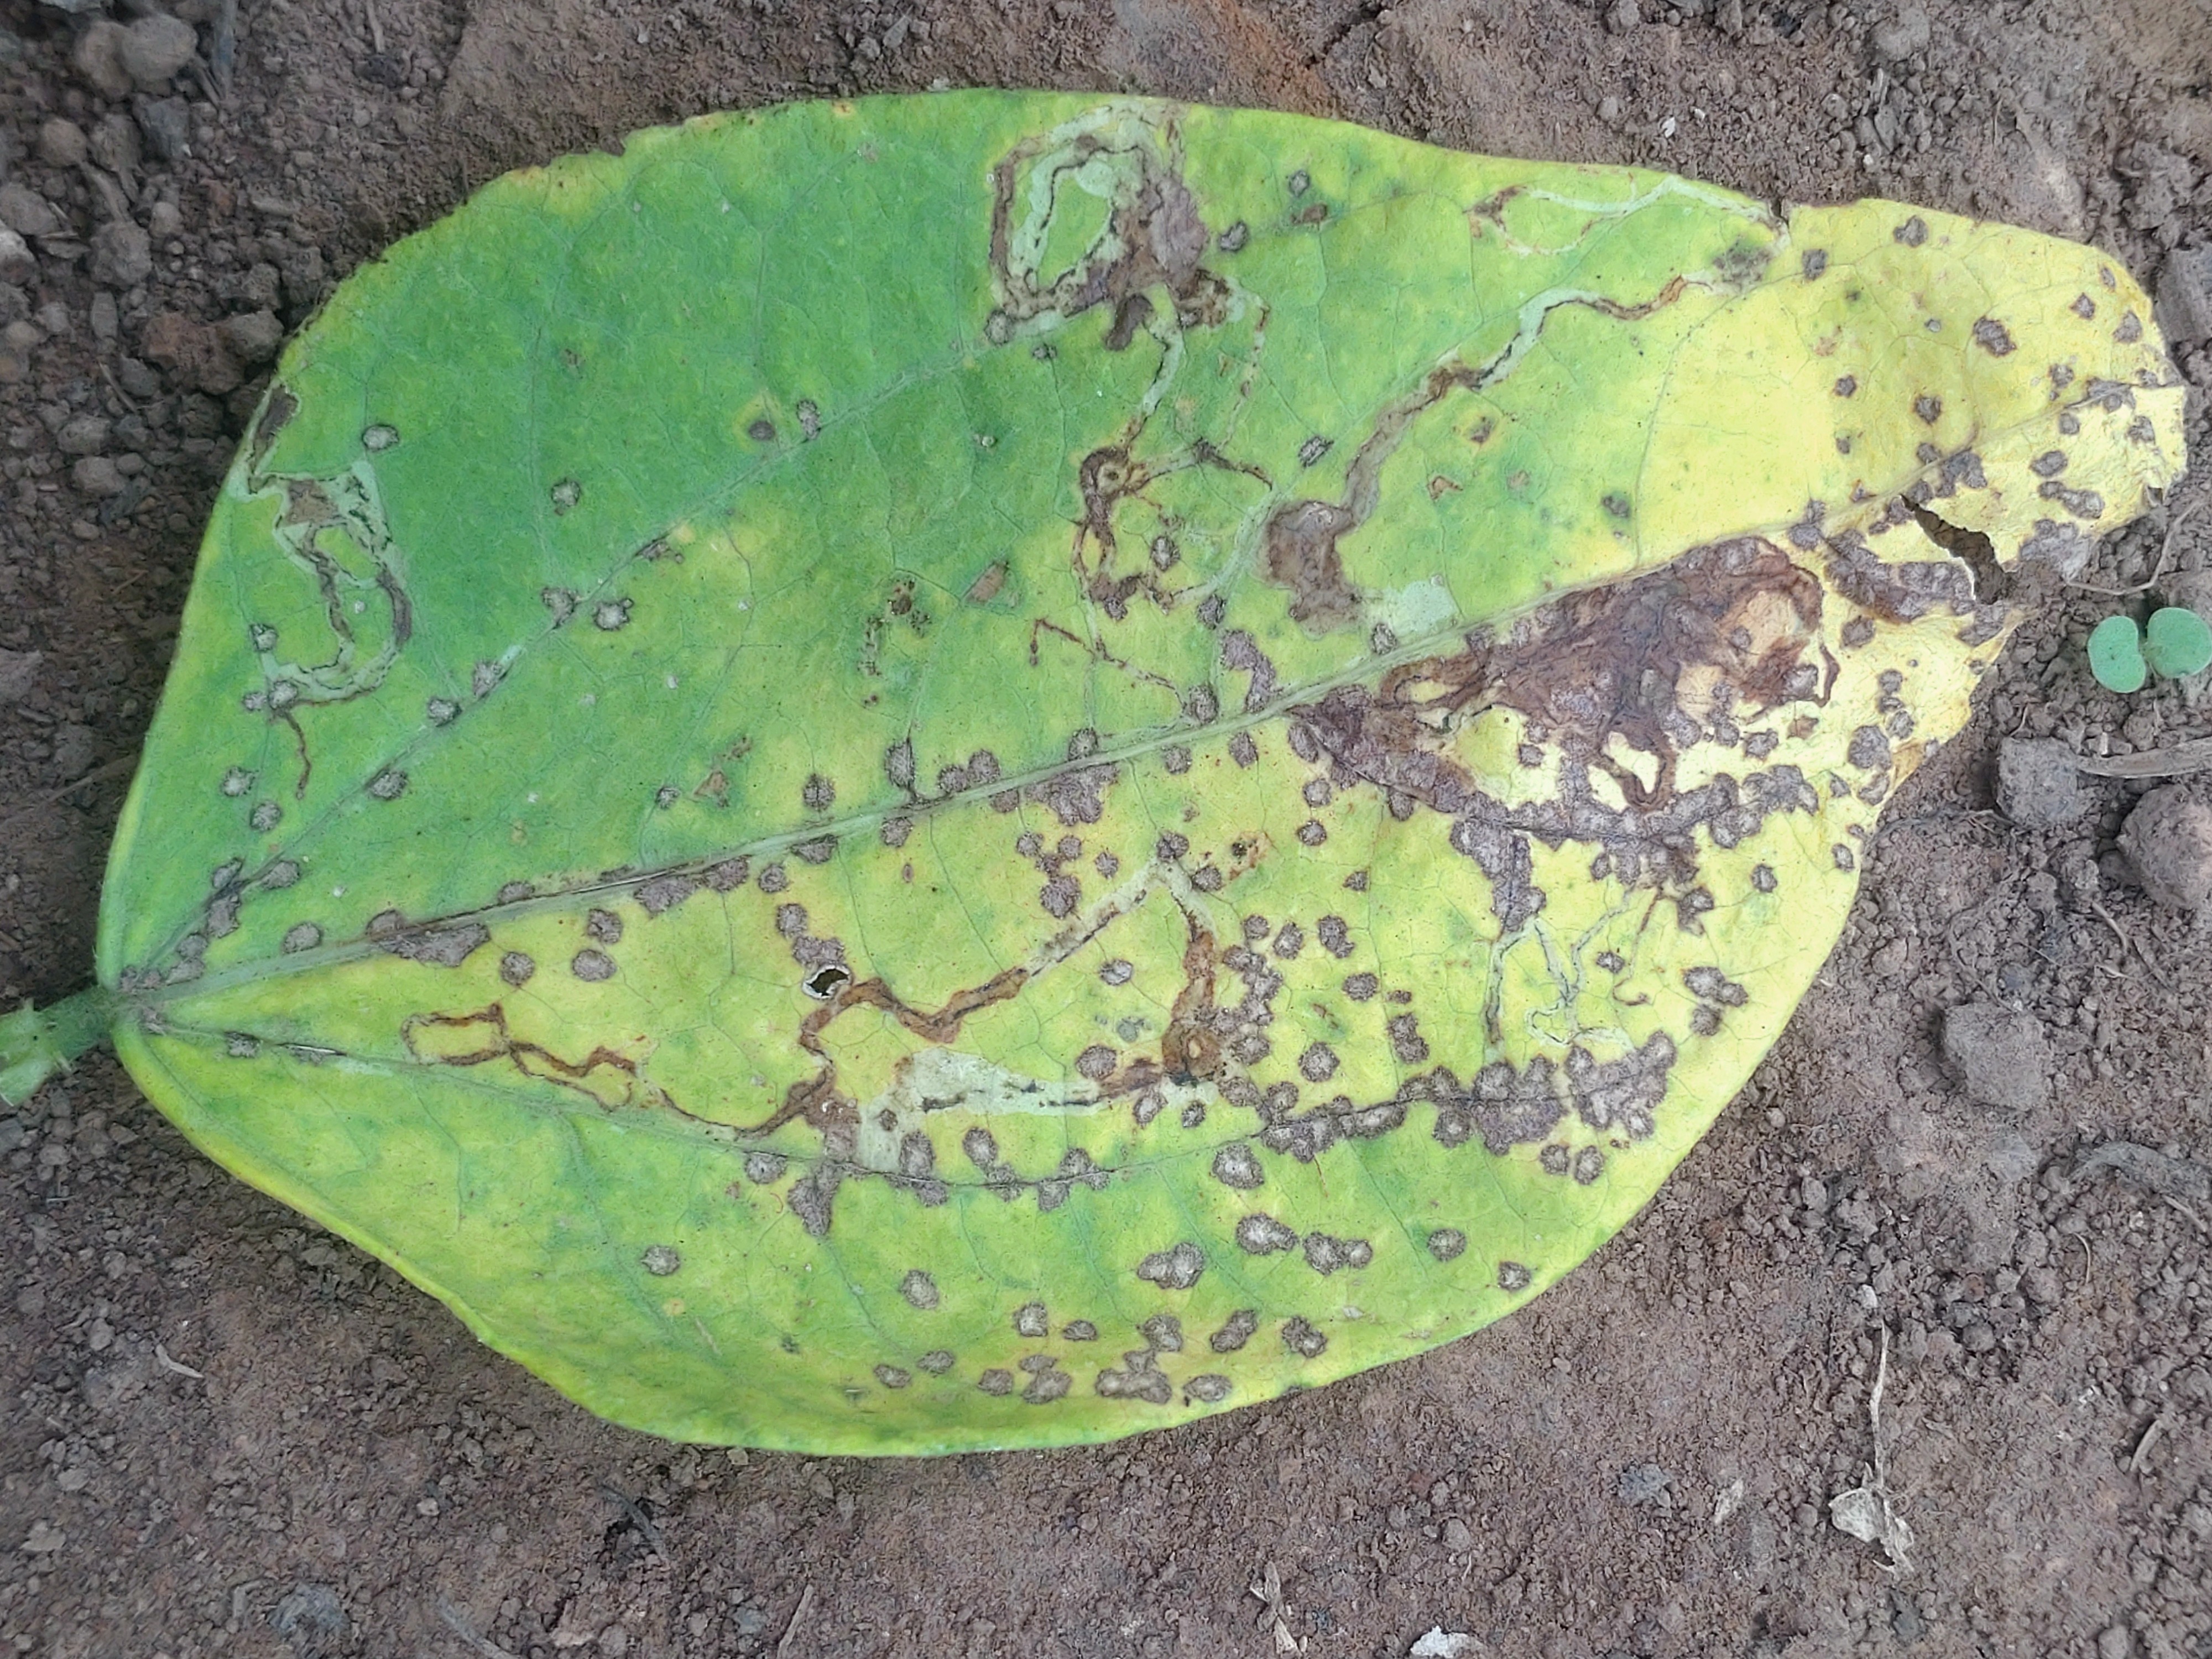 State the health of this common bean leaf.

anthracnose
